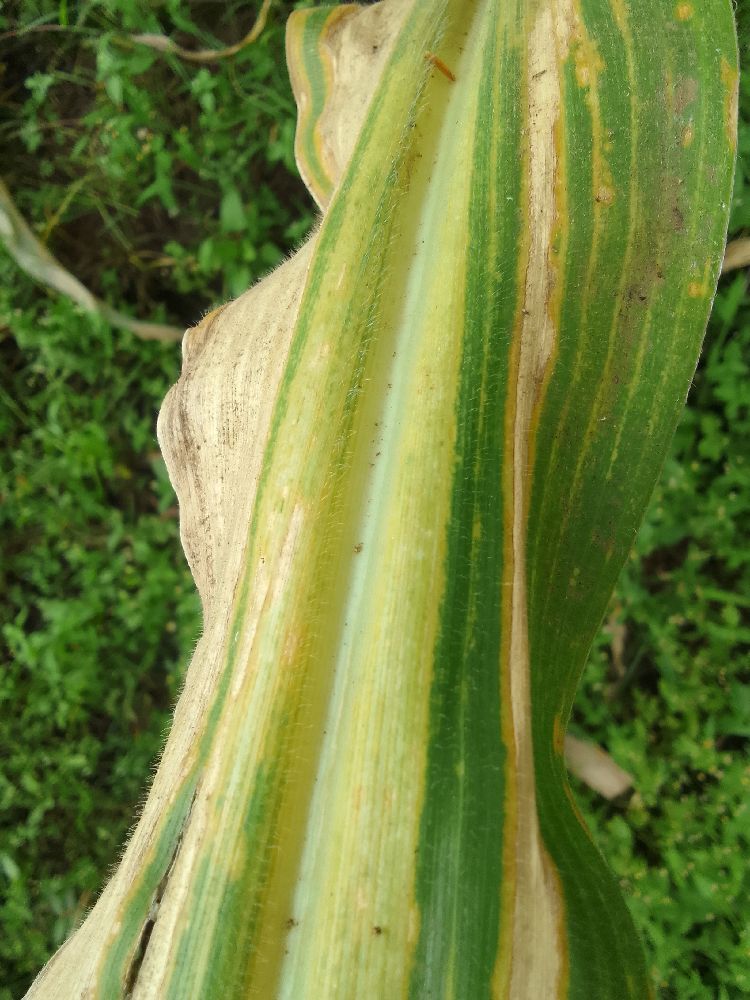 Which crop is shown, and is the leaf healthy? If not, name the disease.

maize, maize lethal necrosis
